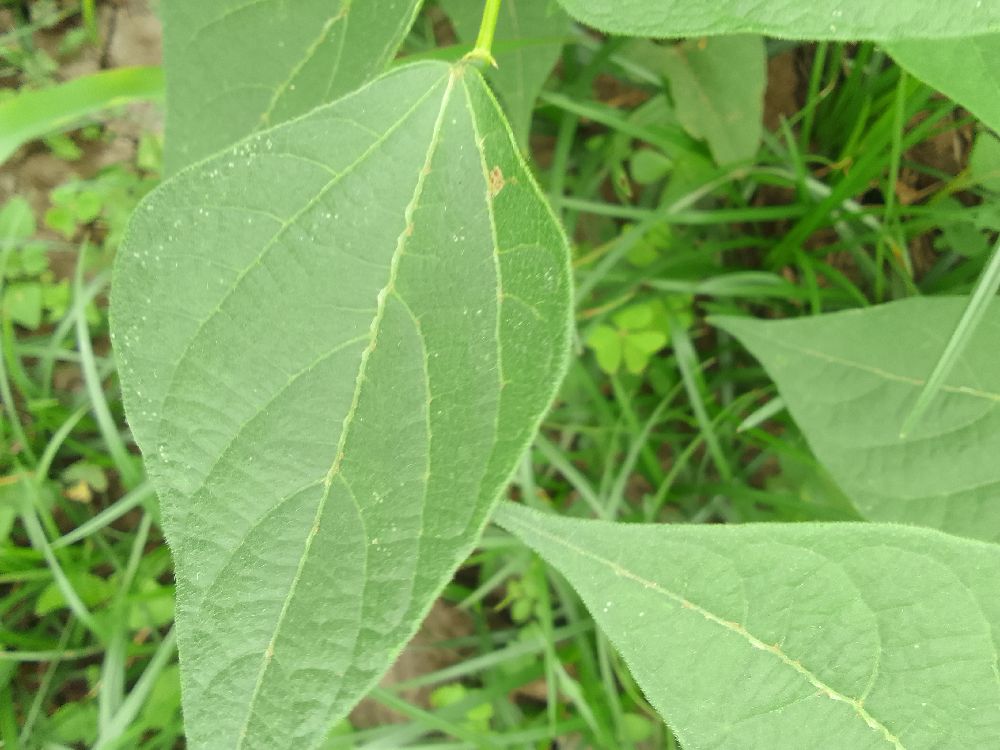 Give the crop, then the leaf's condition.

common bean, healthy
